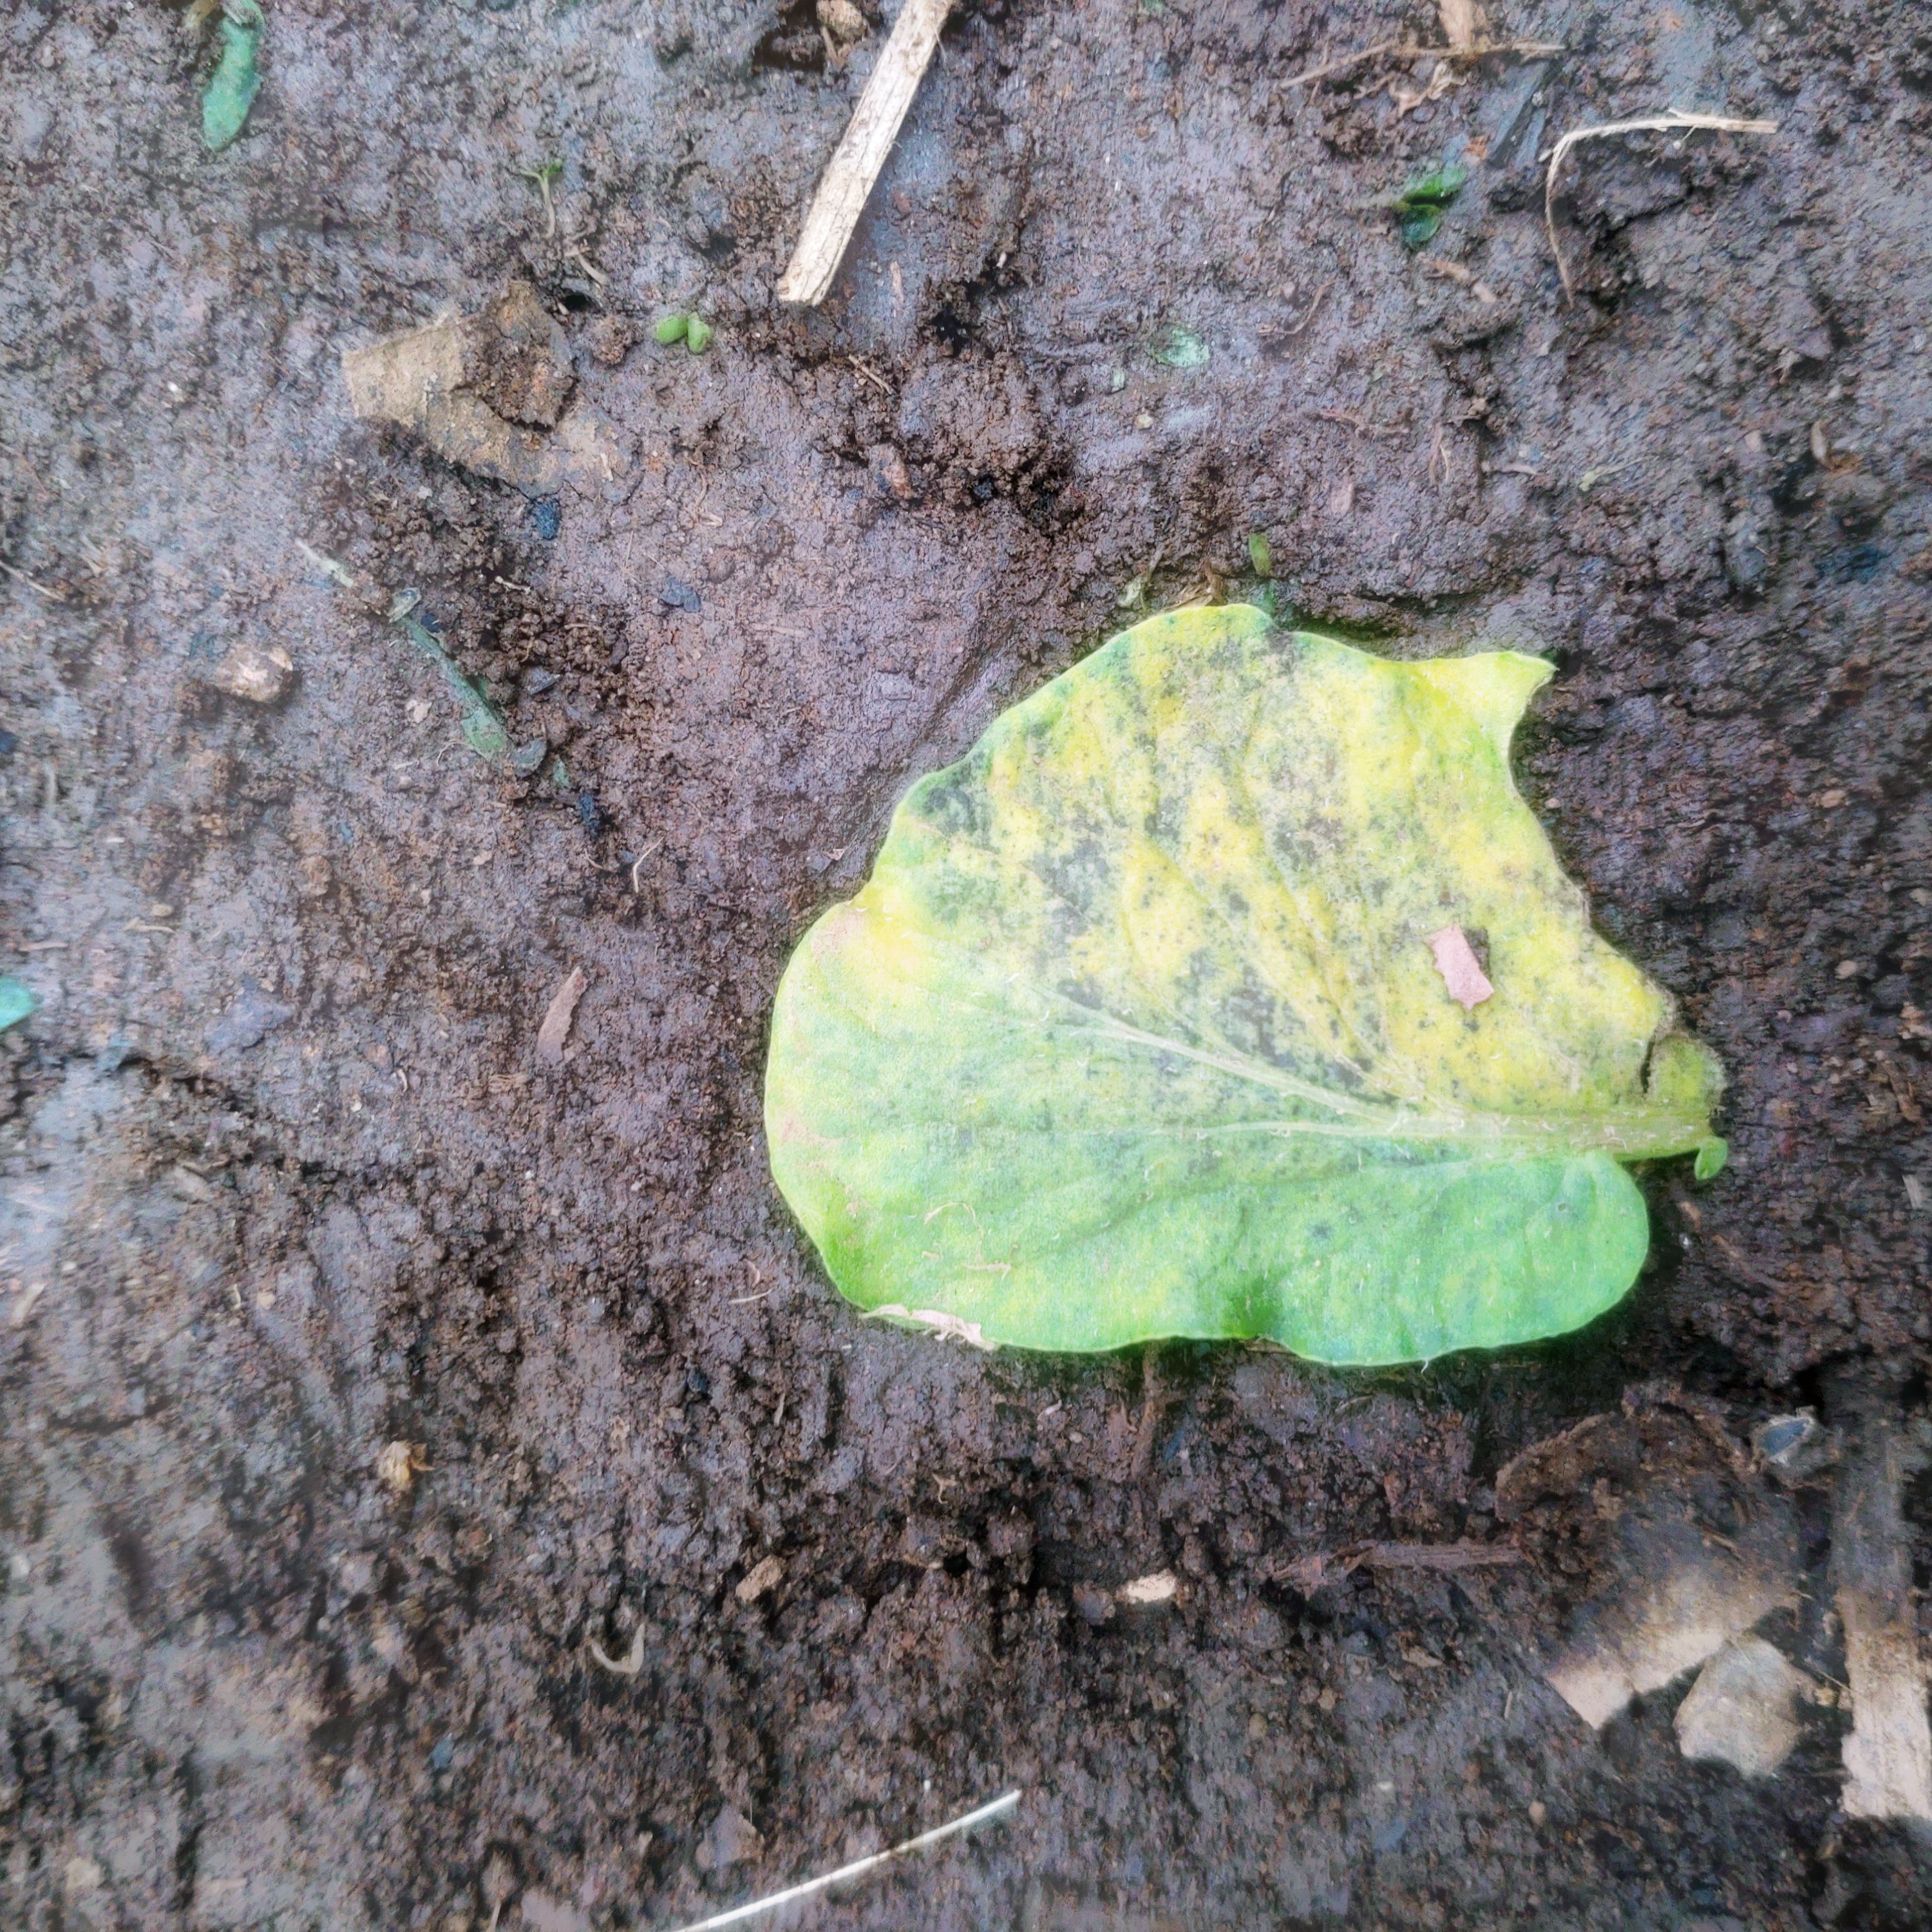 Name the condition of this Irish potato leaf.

late blight
